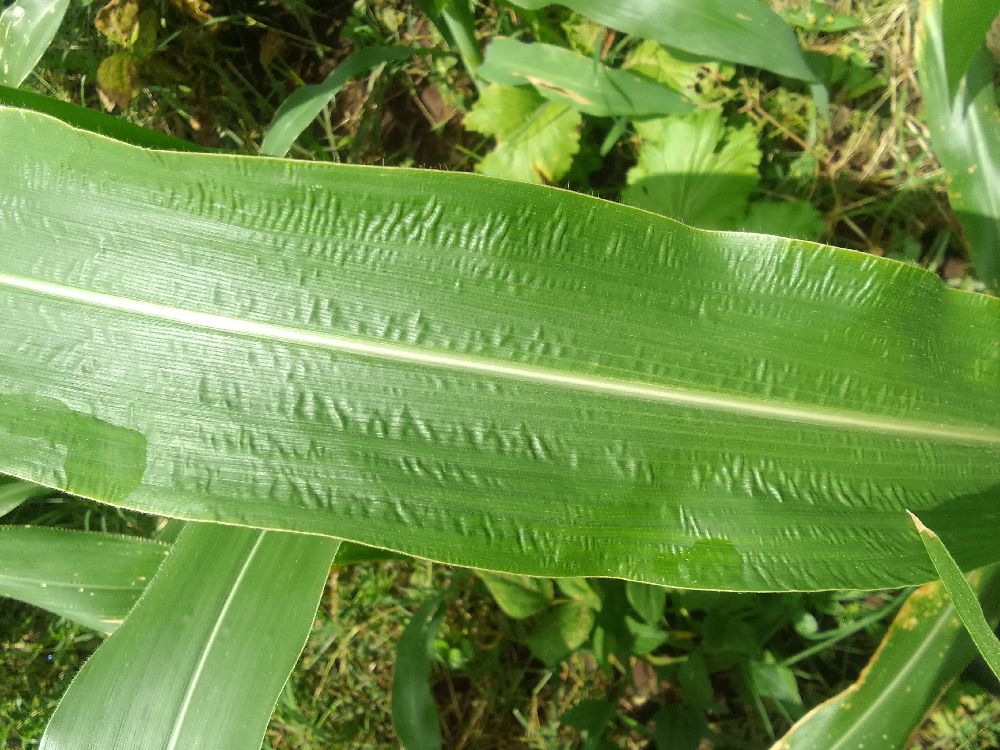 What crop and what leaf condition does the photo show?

maize, healthy
